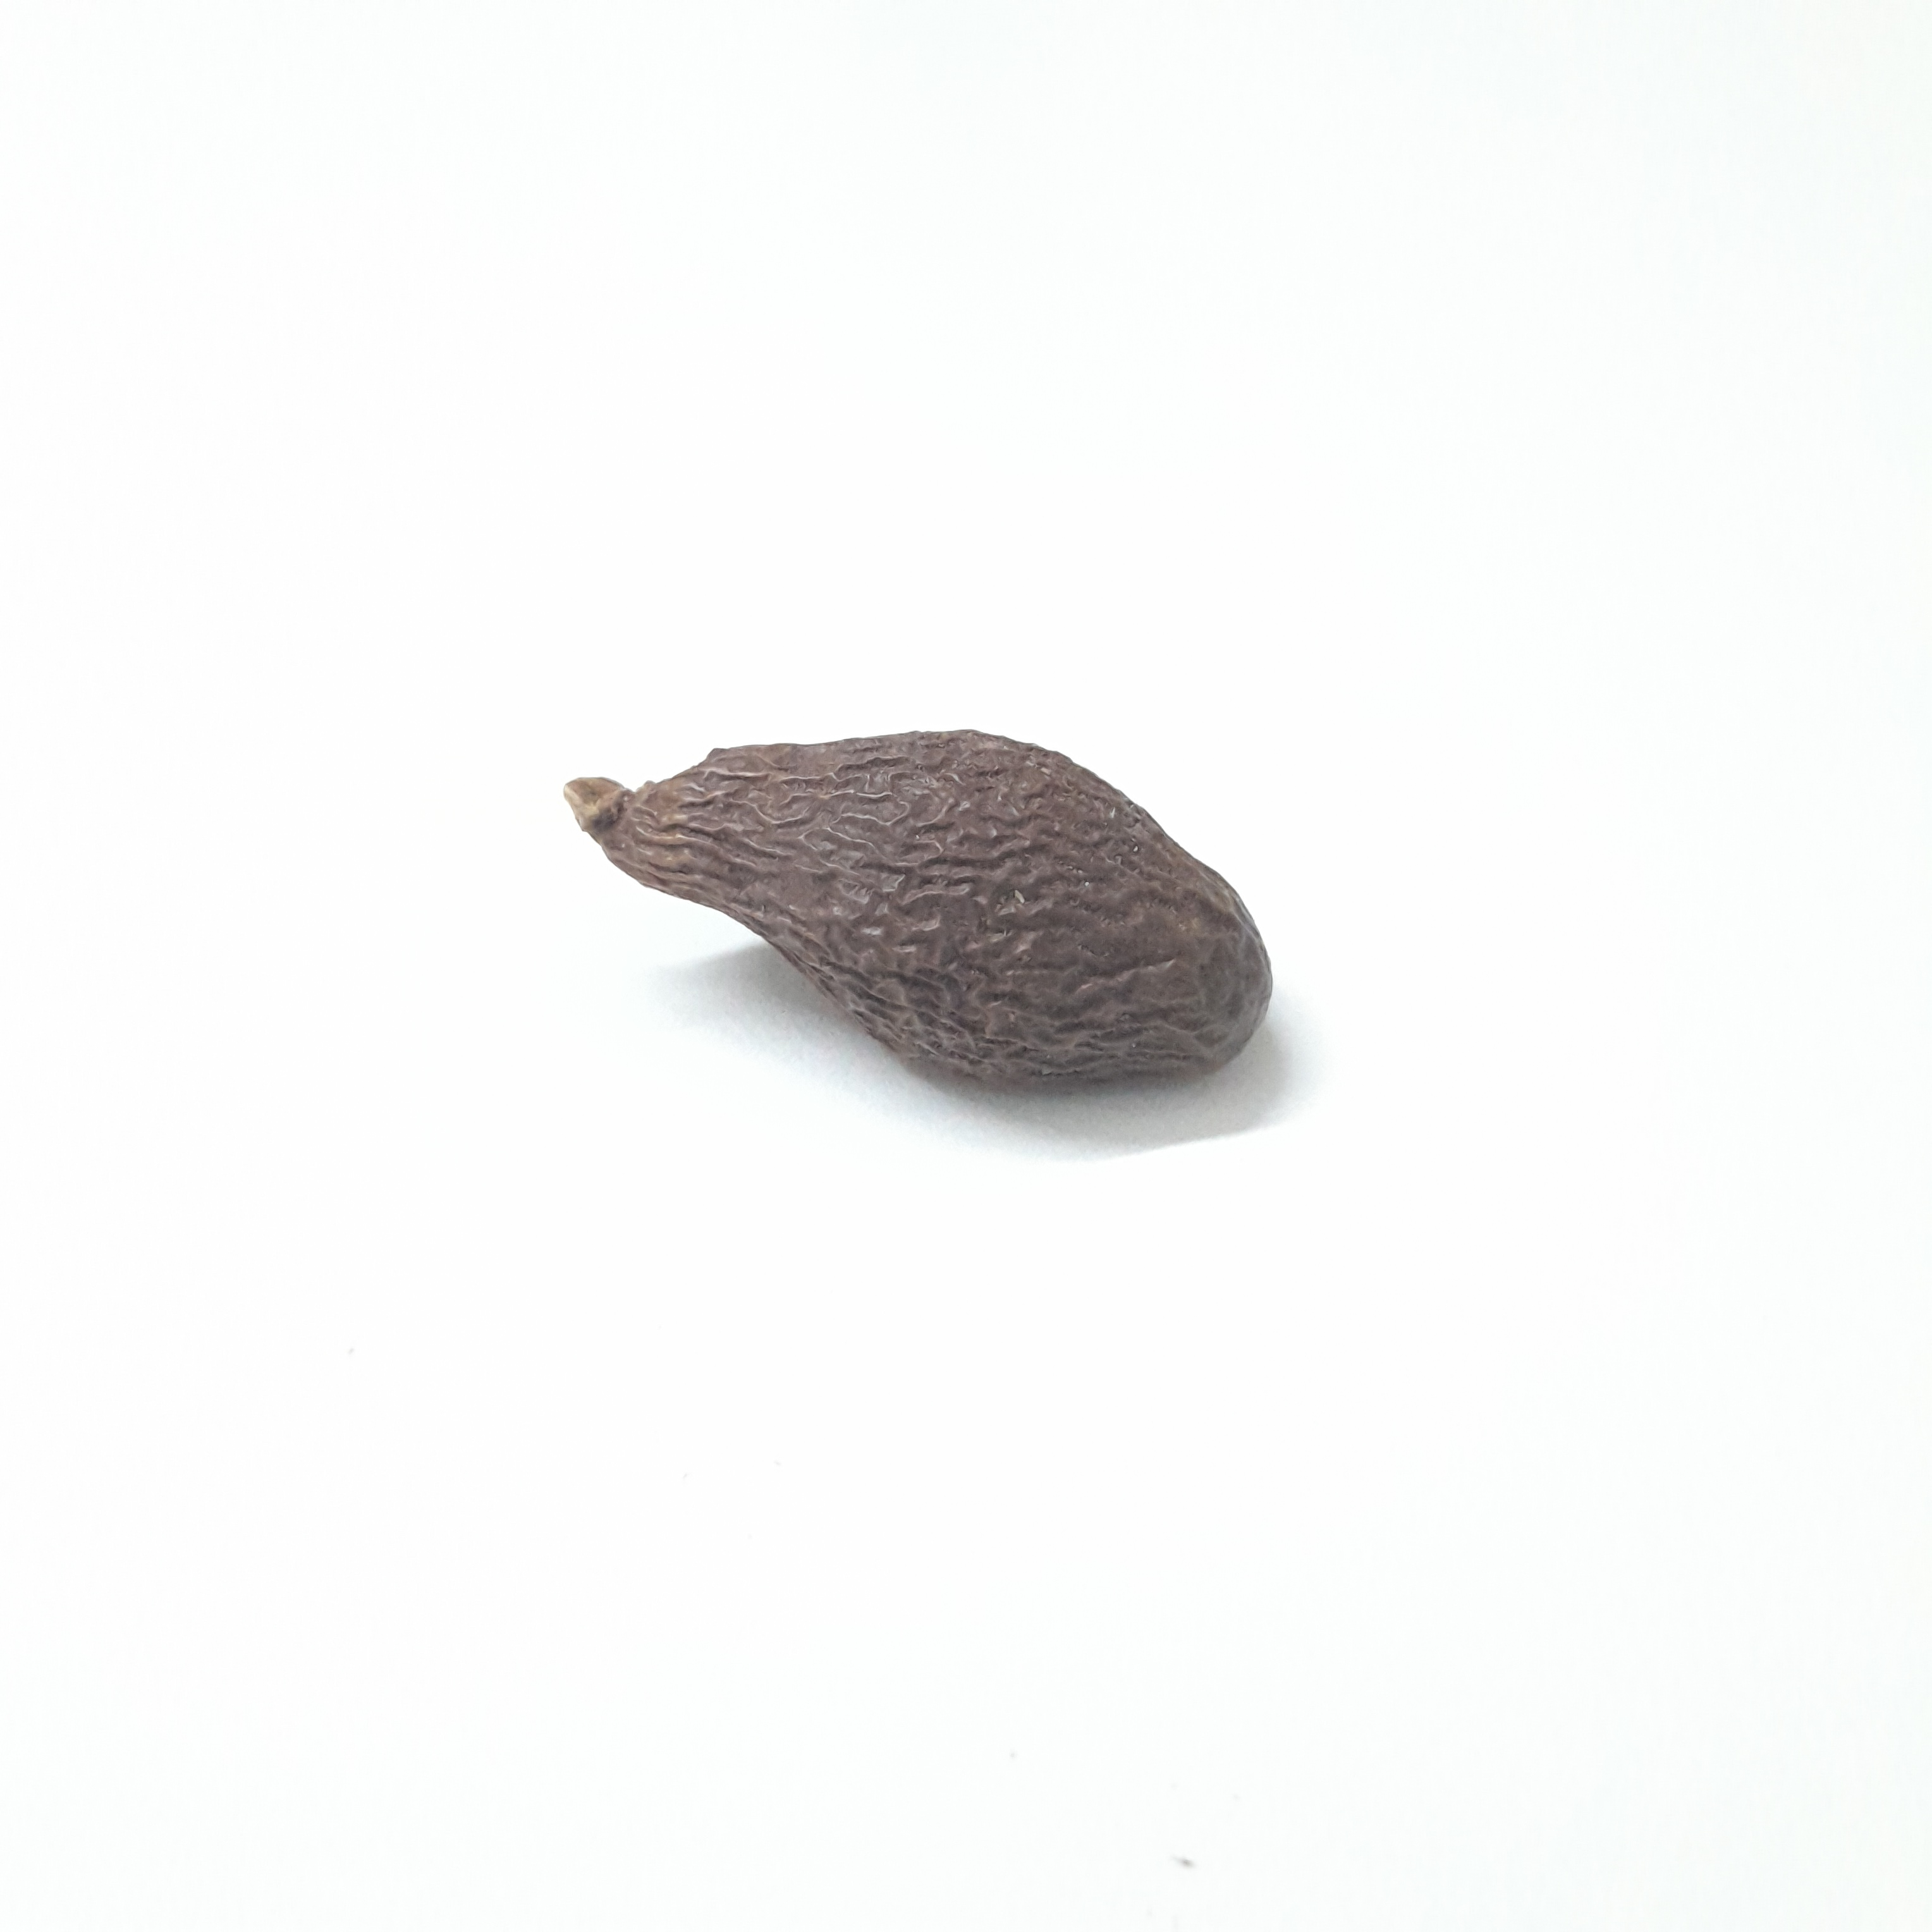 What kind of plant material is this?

niranjanphal
